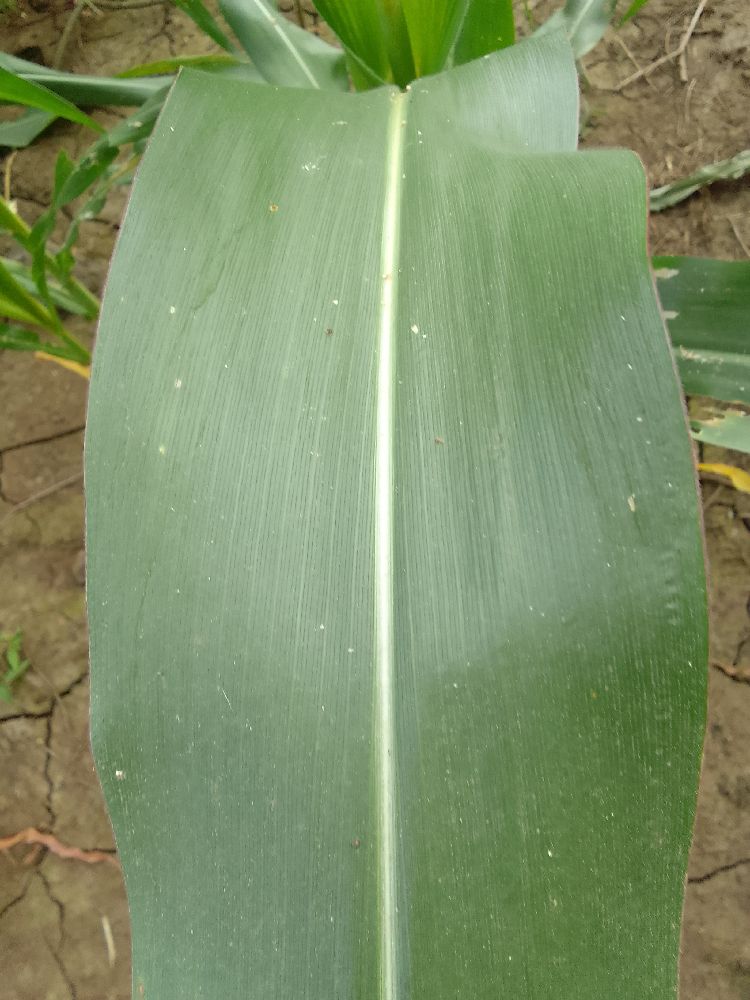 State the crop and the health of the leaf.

maize, healthy
